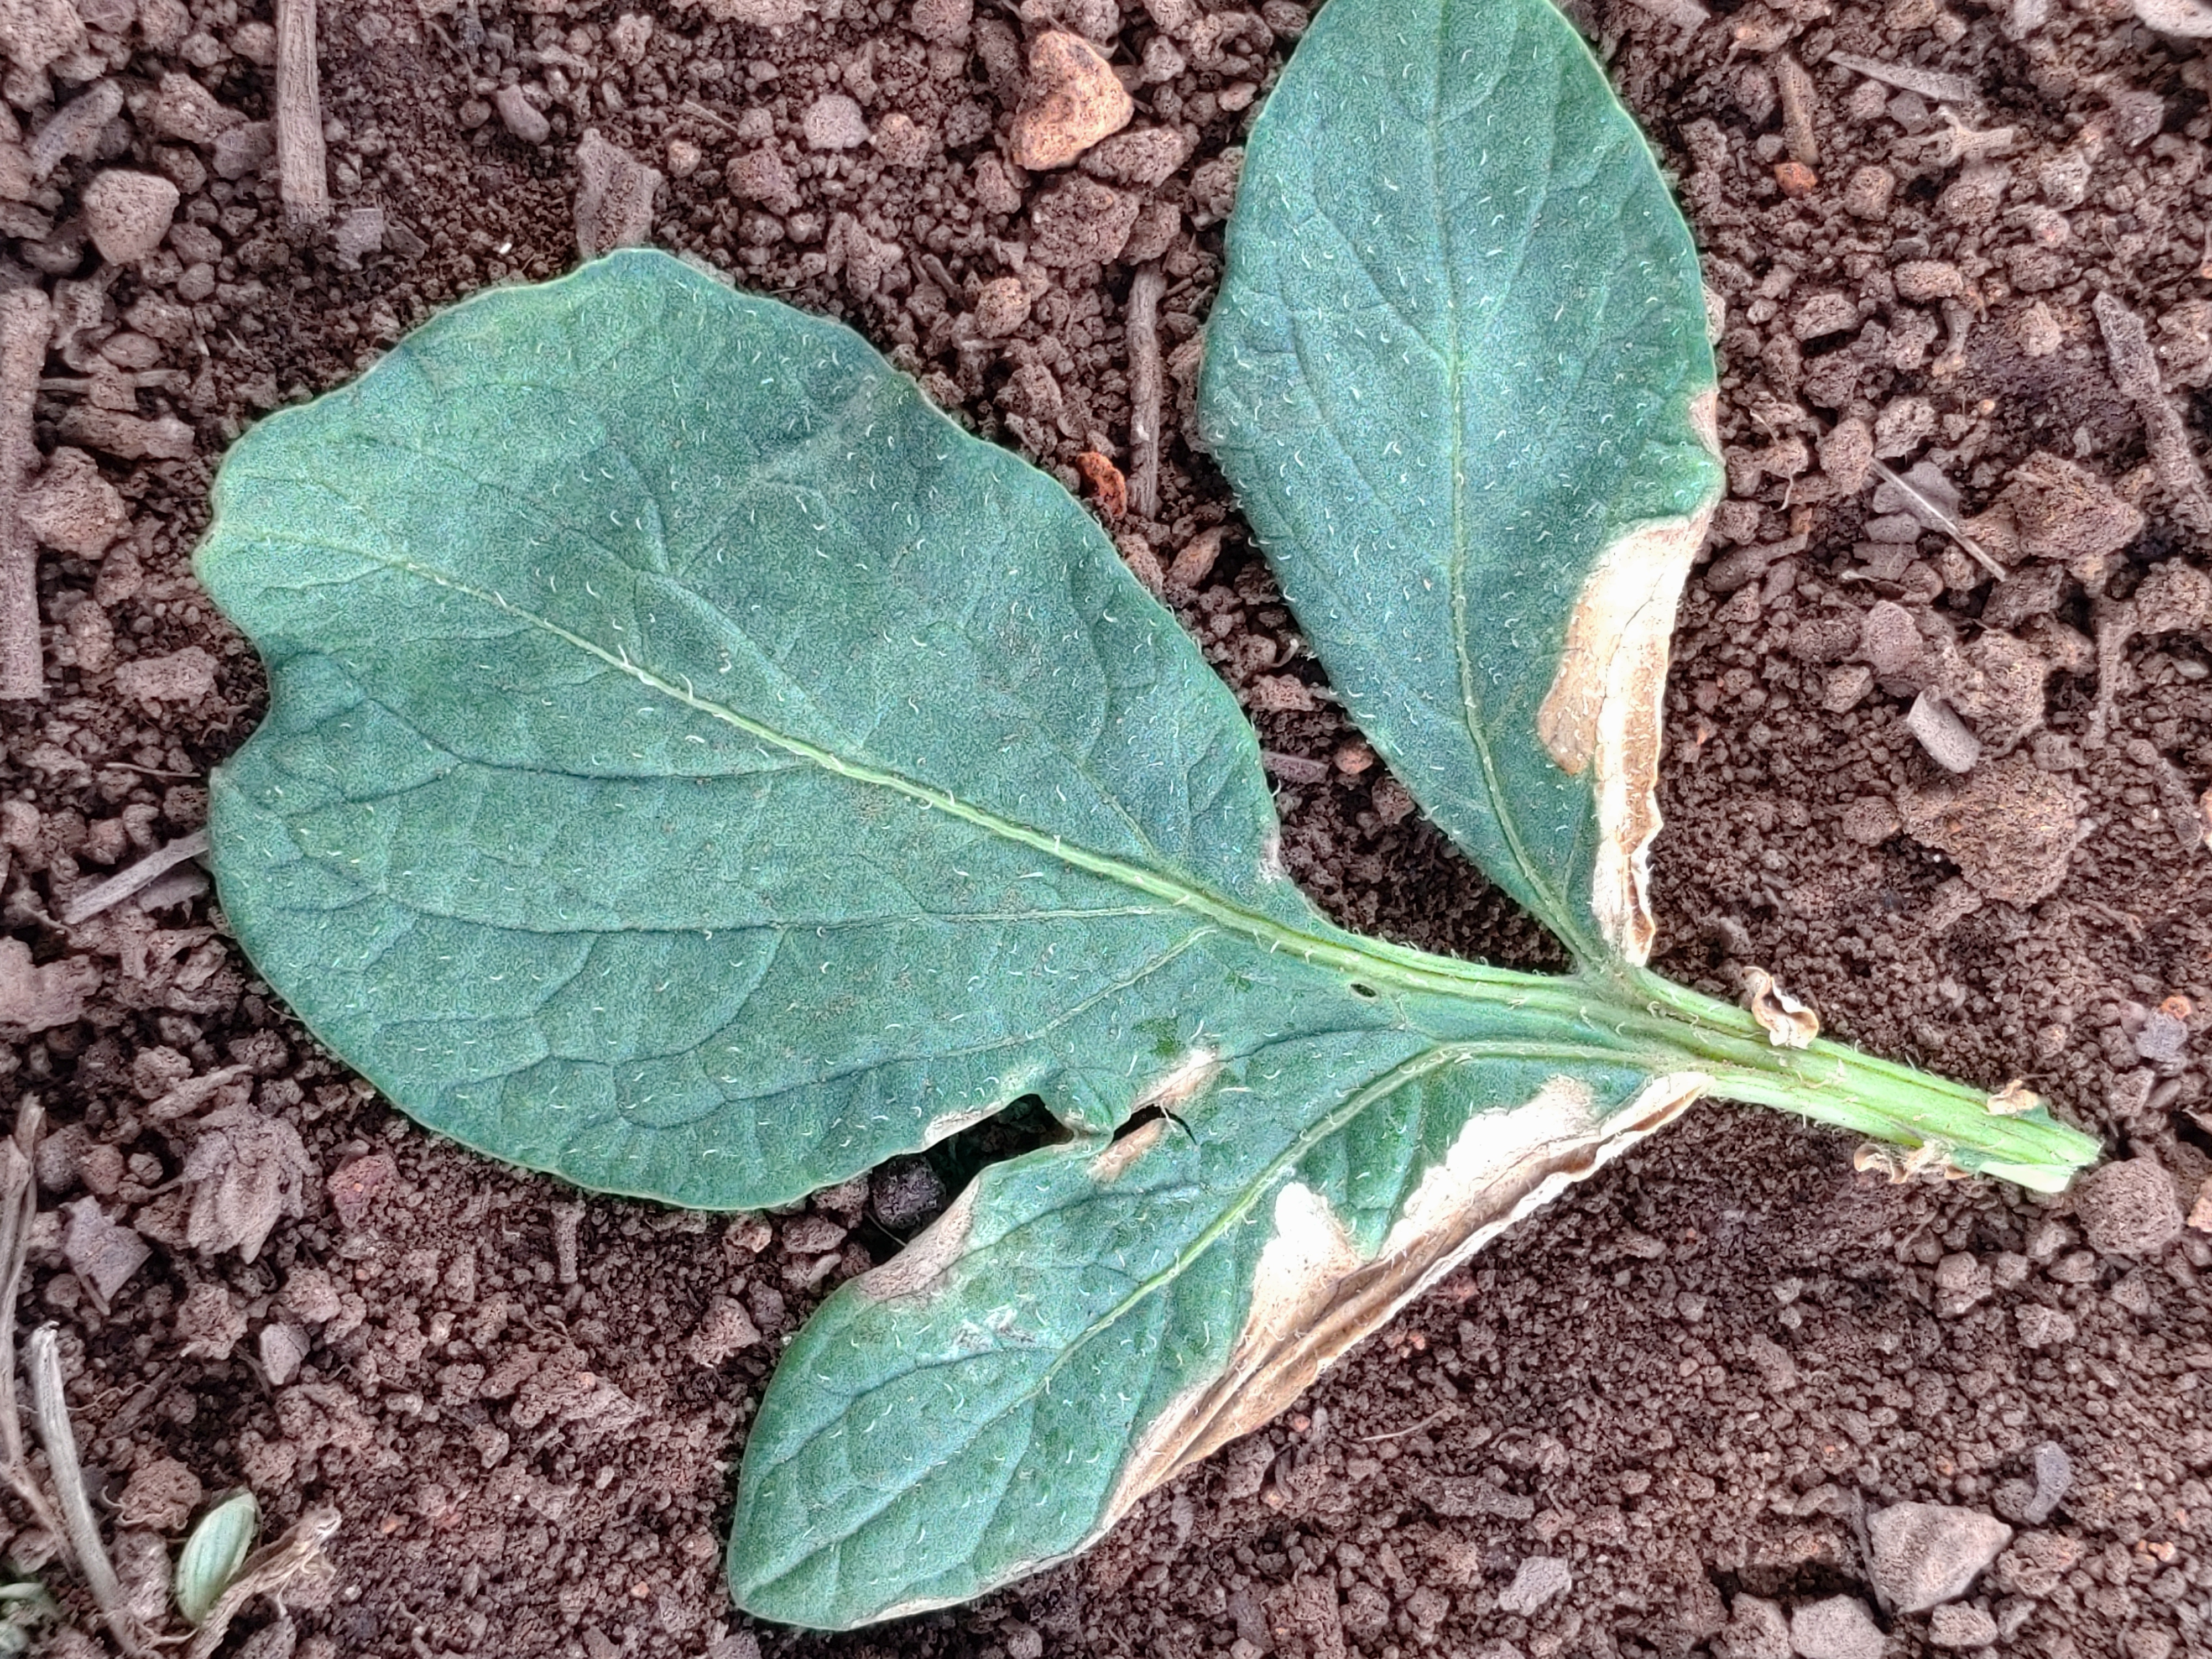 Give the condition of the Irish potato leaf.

early blight
